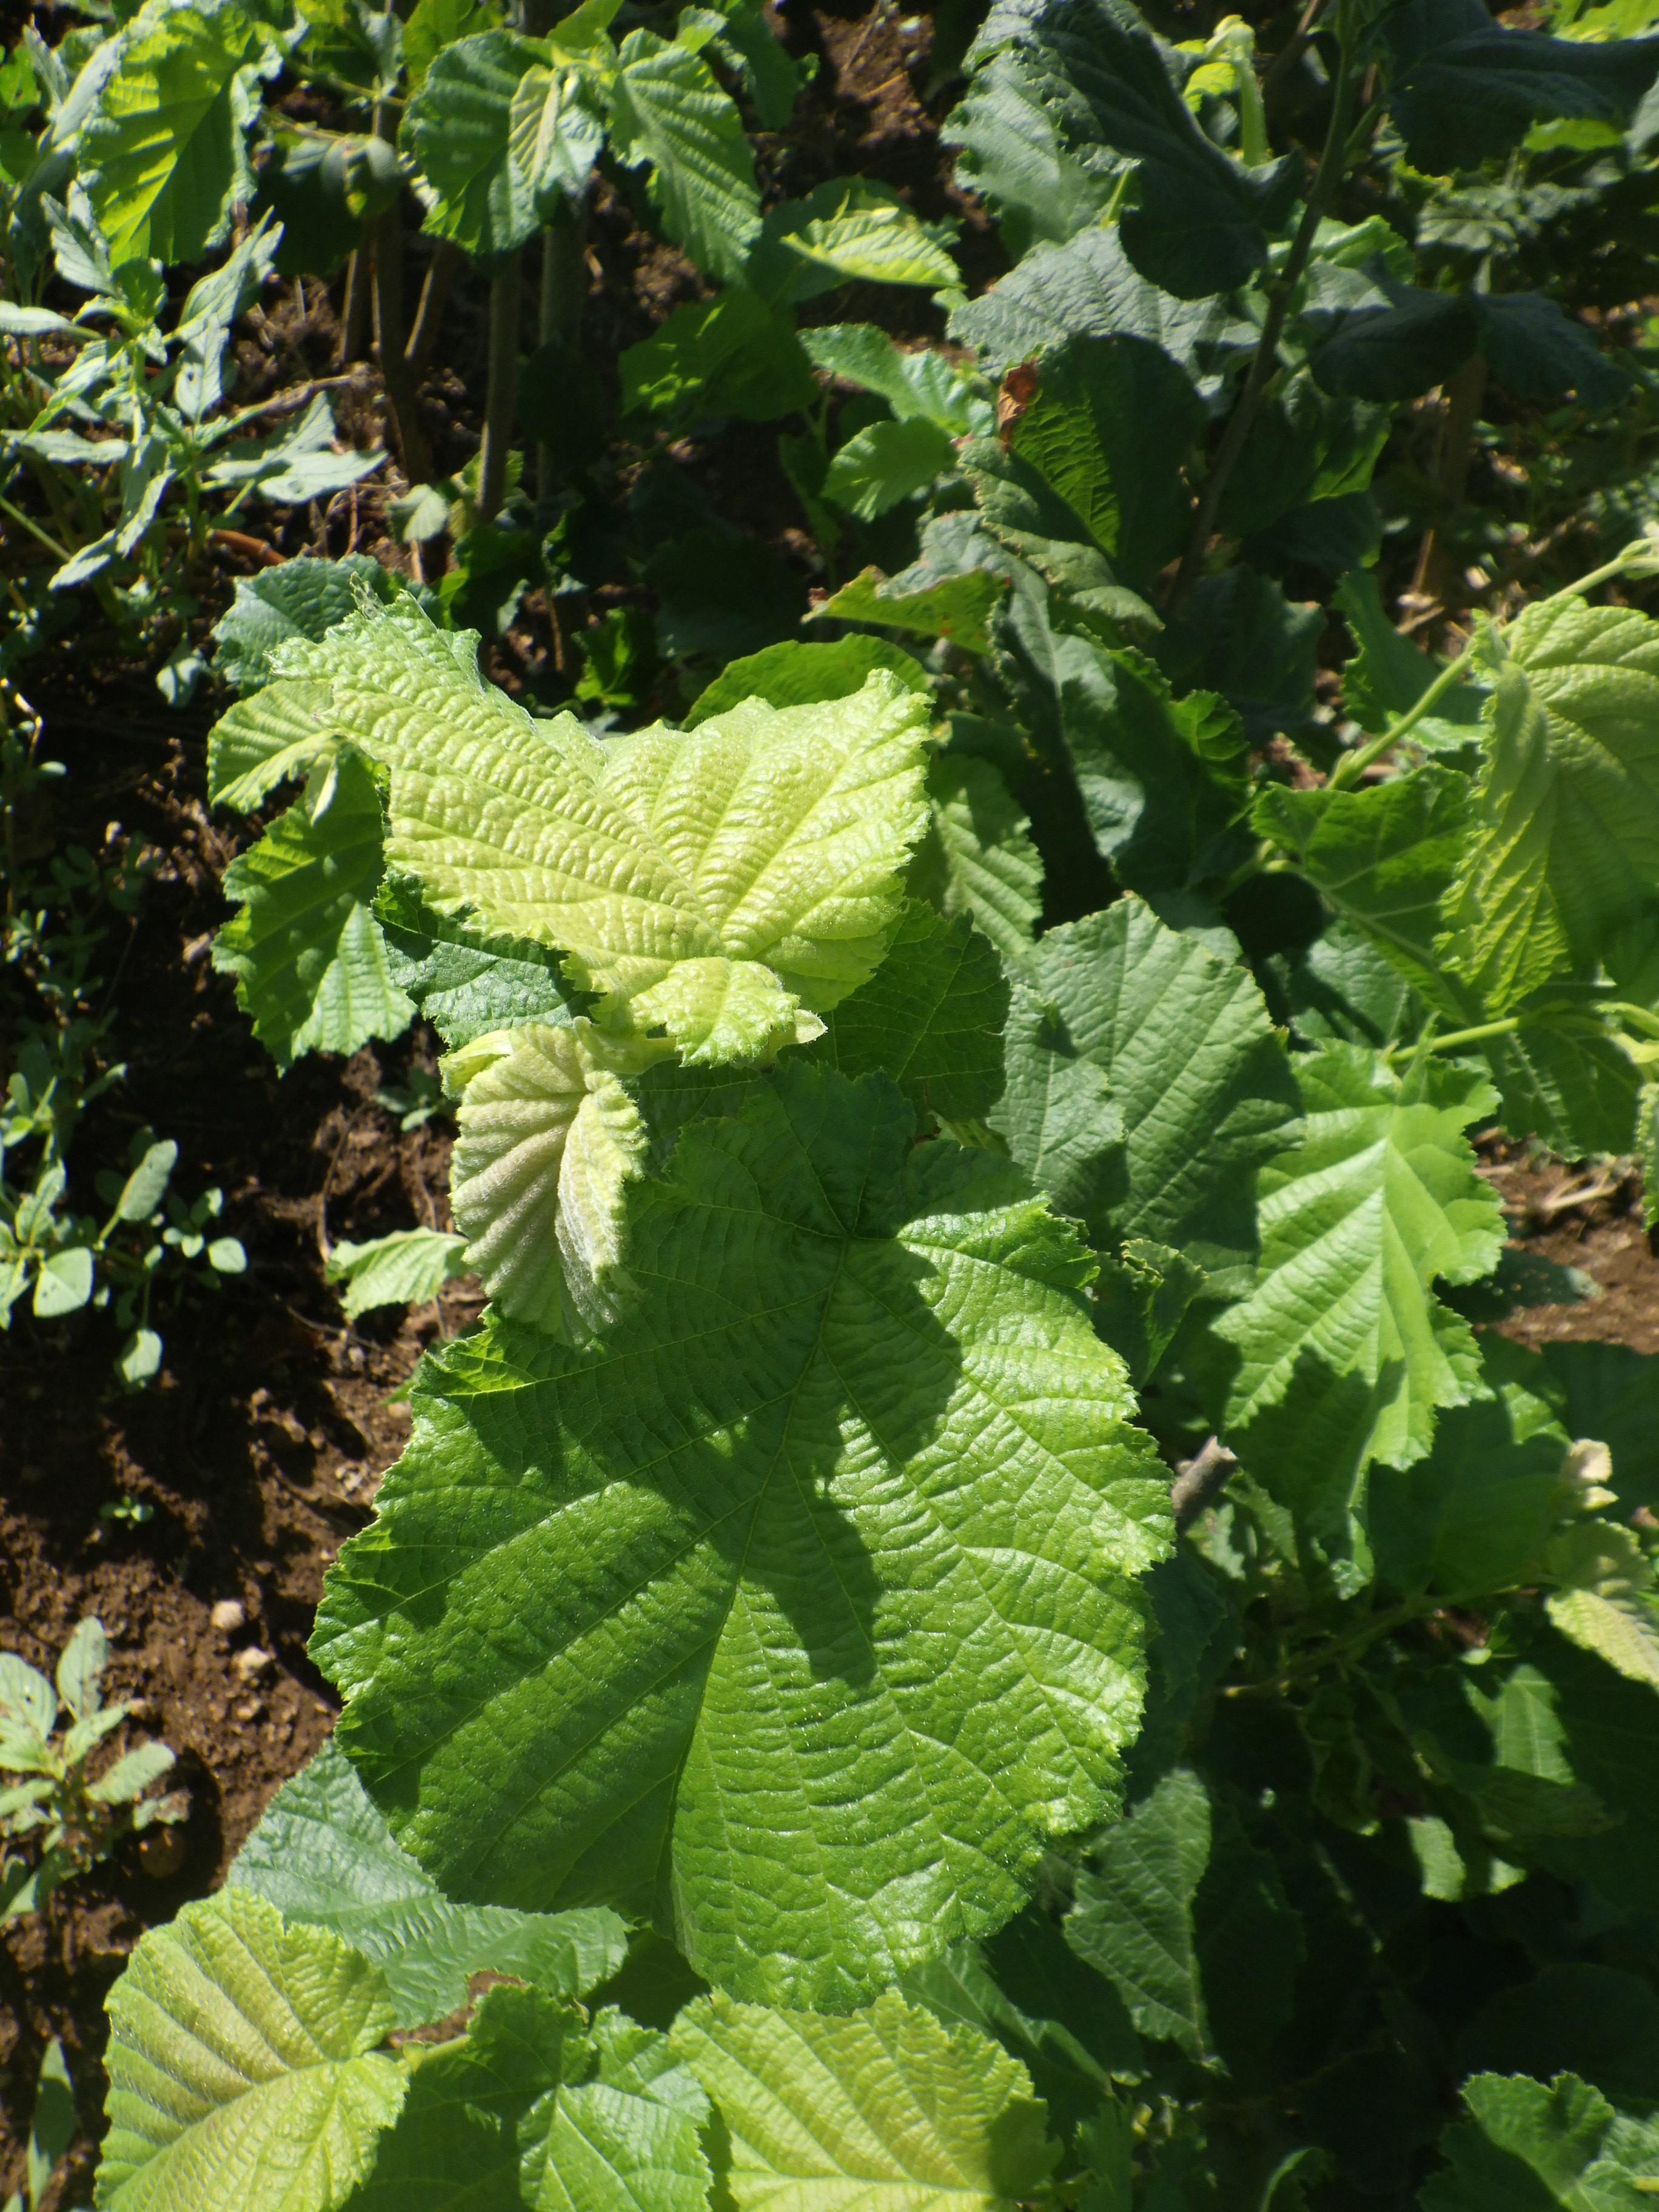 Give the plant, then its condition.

hazel, sunburn
